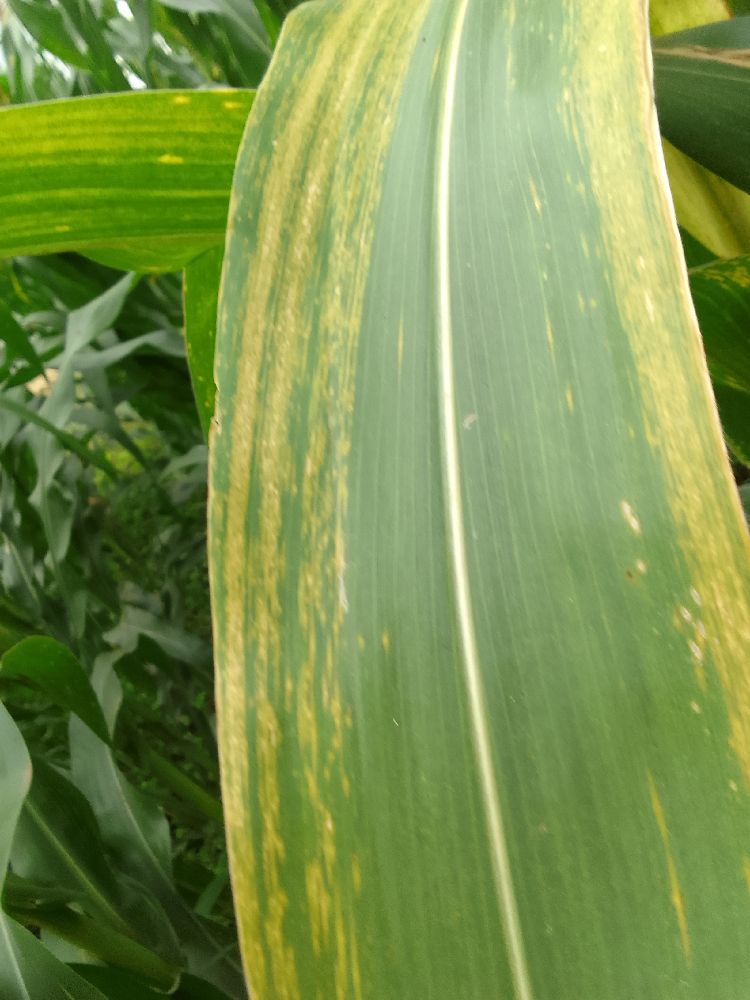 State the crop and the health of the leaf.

maize, maize lethal necrosis
